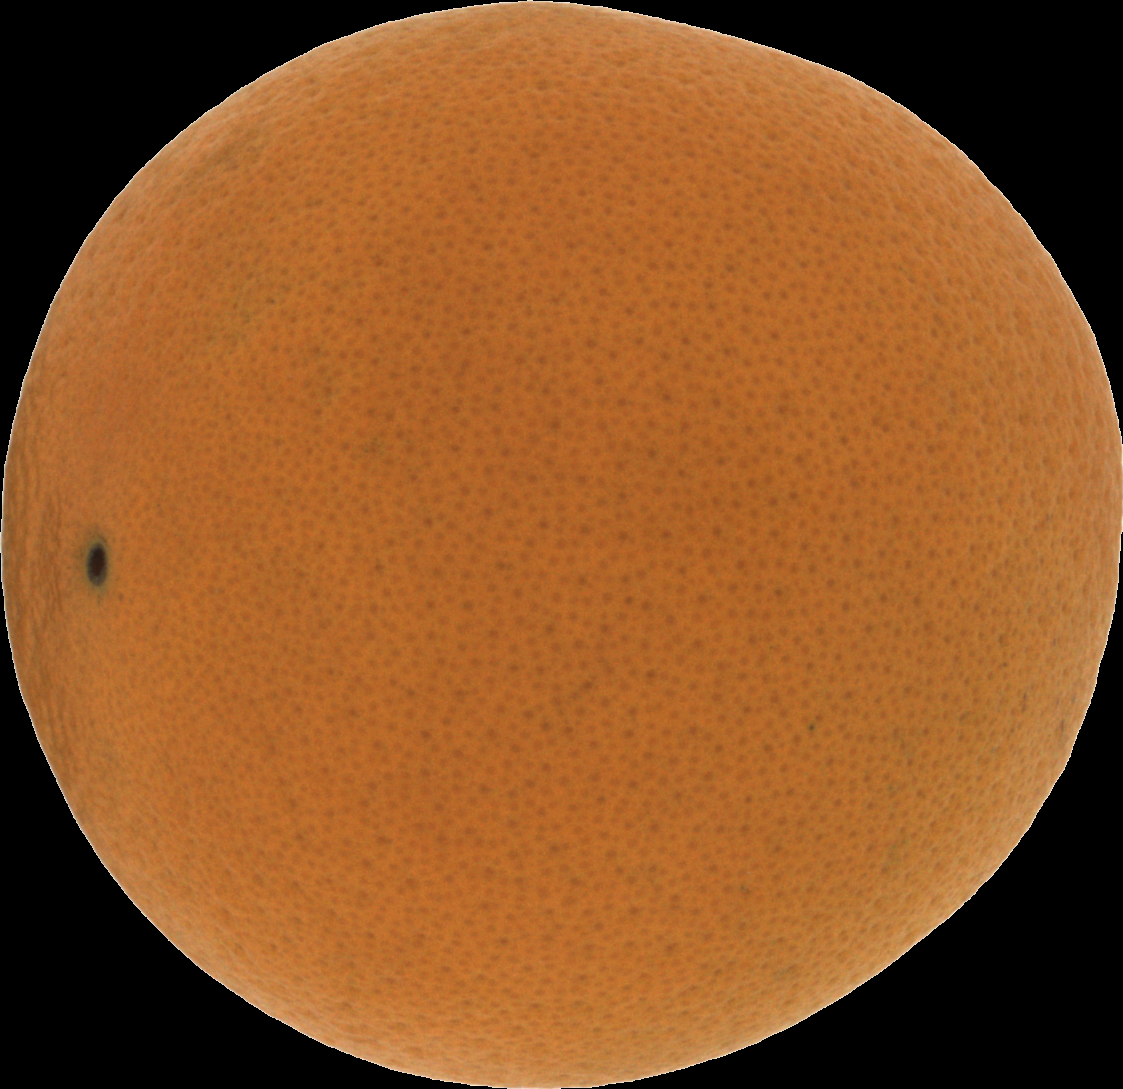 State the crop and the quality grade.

orange, good
